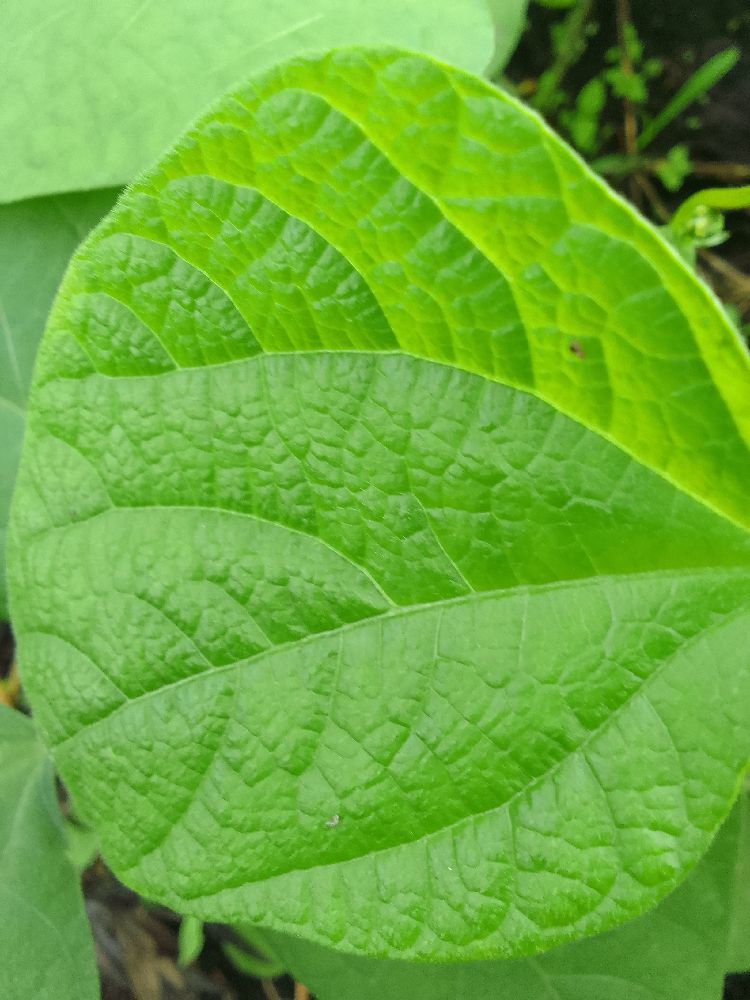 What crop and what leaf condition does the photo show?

common bean, healthy
